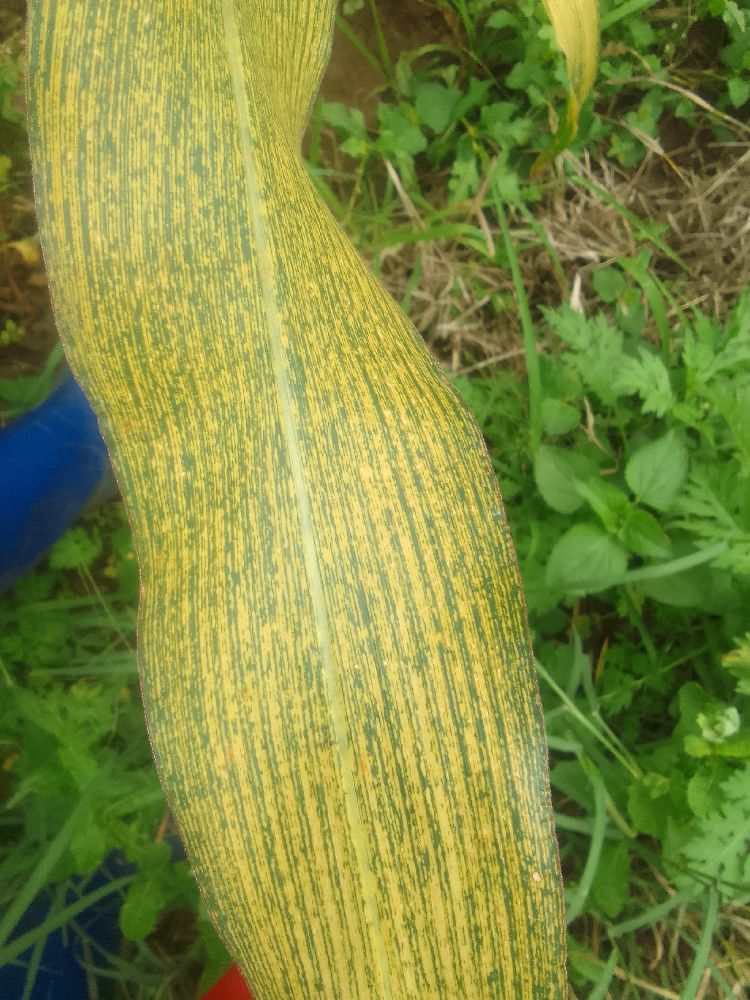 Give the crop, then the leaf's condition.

maize, maize streak virus
